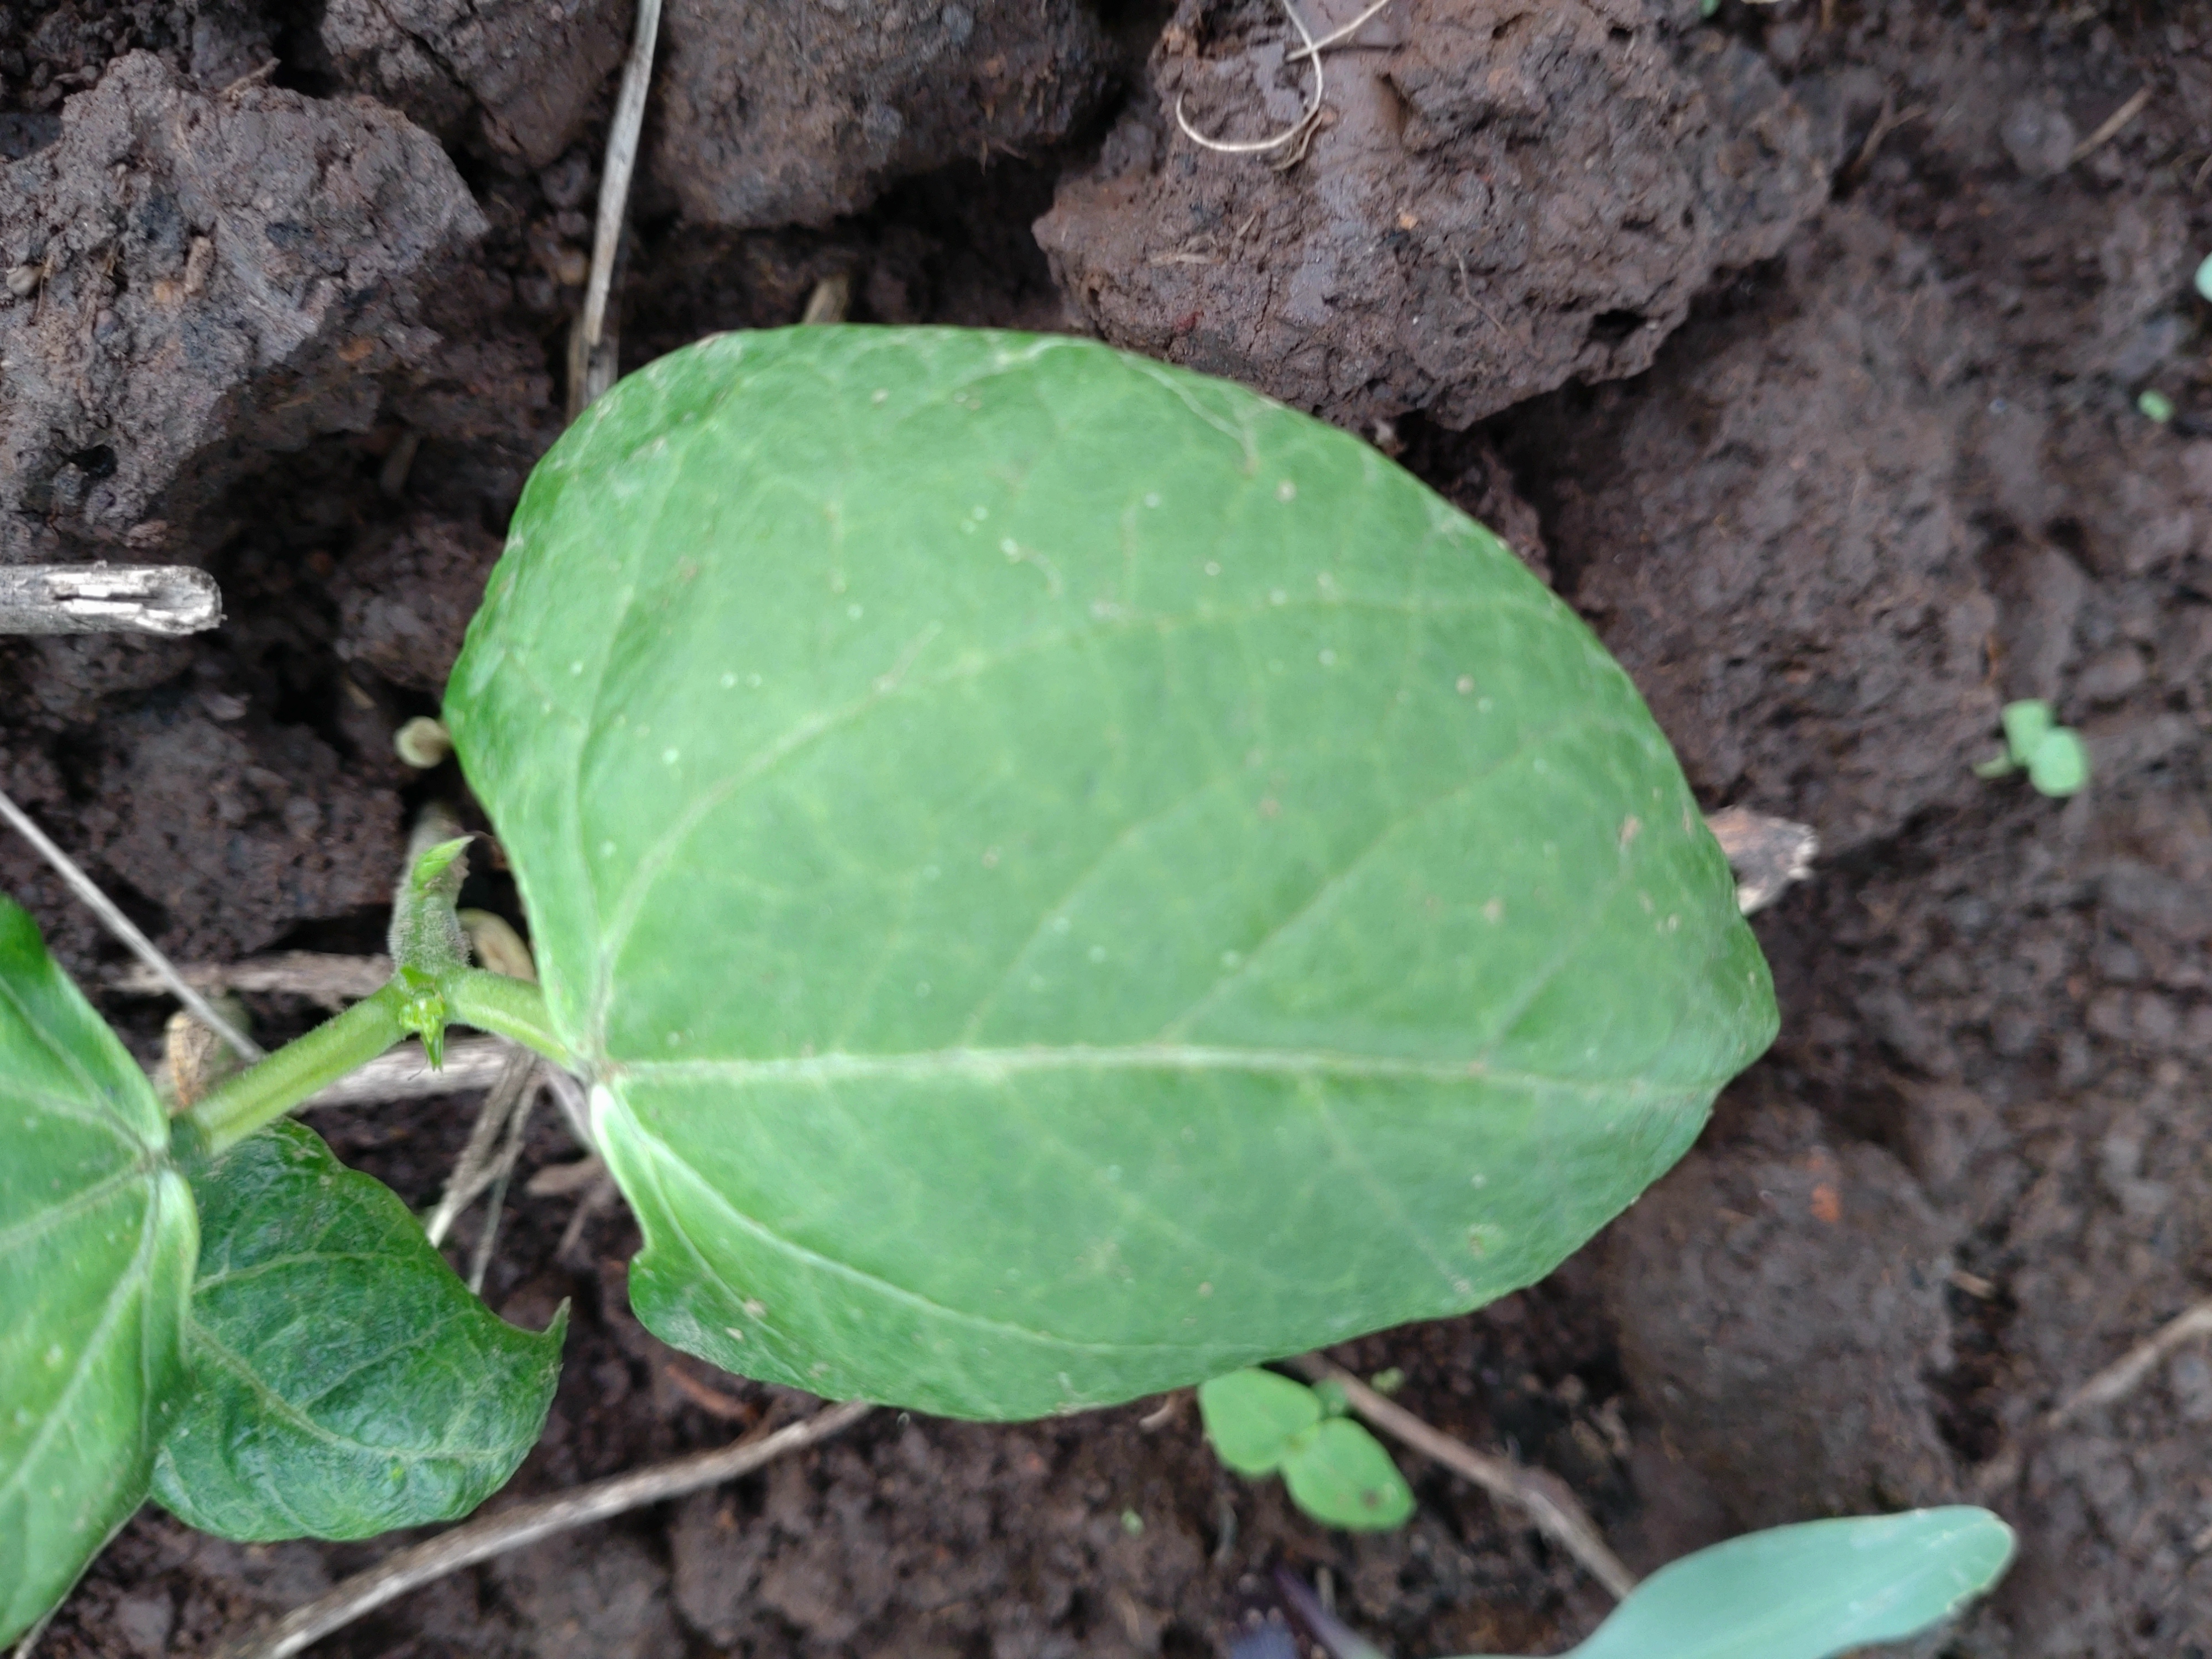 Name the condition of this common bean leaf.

healthy
